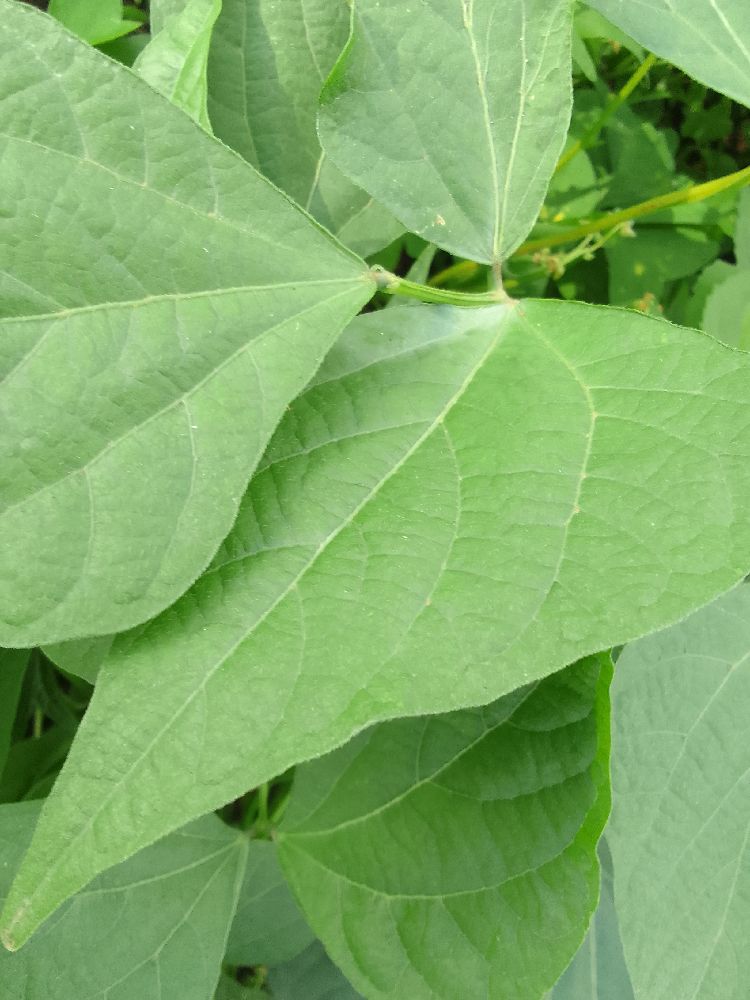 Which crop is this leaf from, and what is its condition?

common bean, healthy
